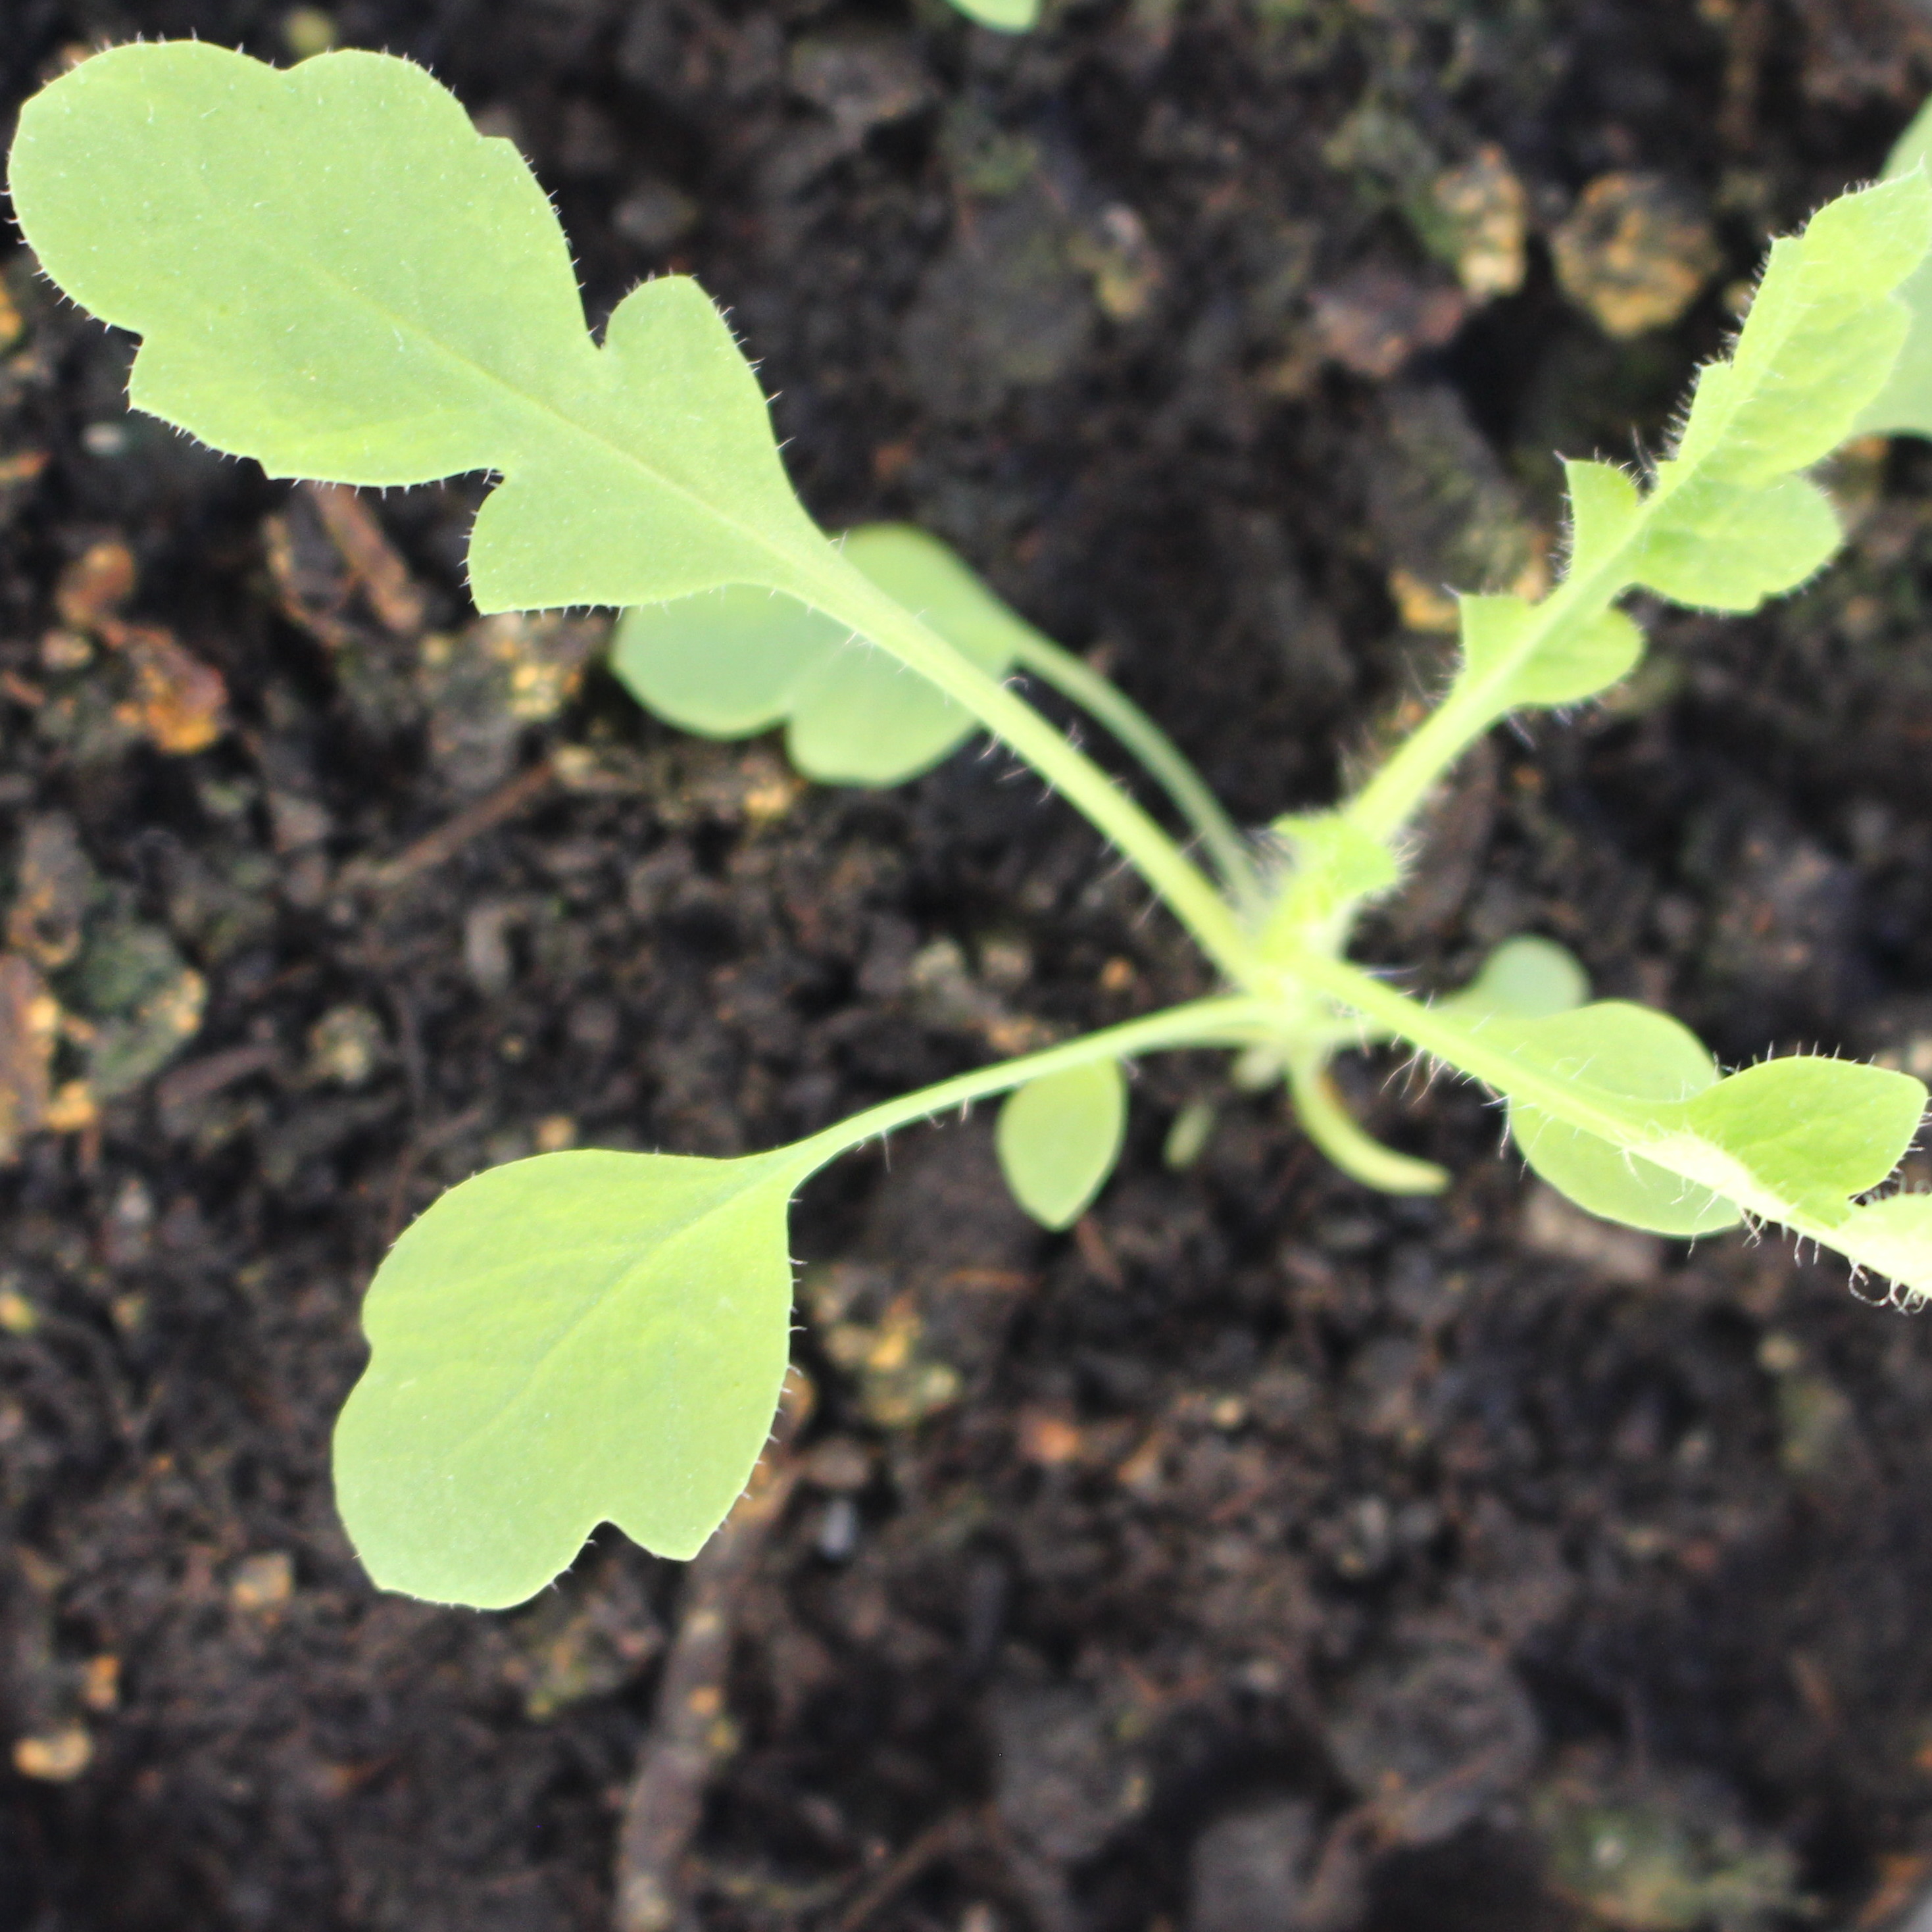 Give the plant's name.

Papaver rhoeas
